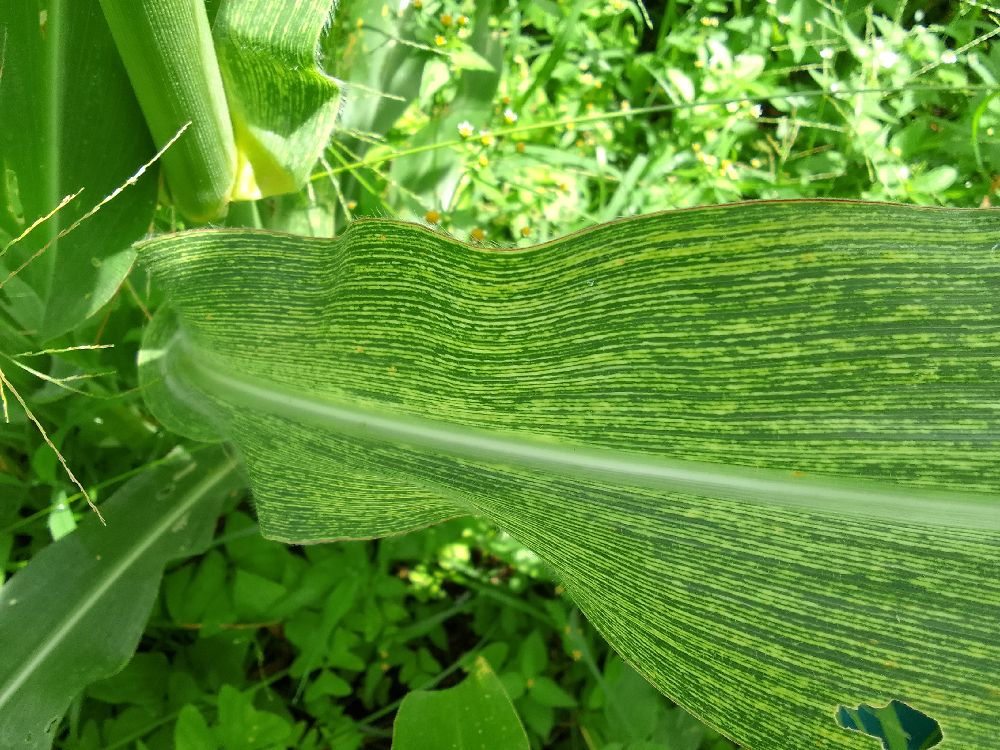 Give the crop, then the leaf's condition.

maize, maize streak virus
